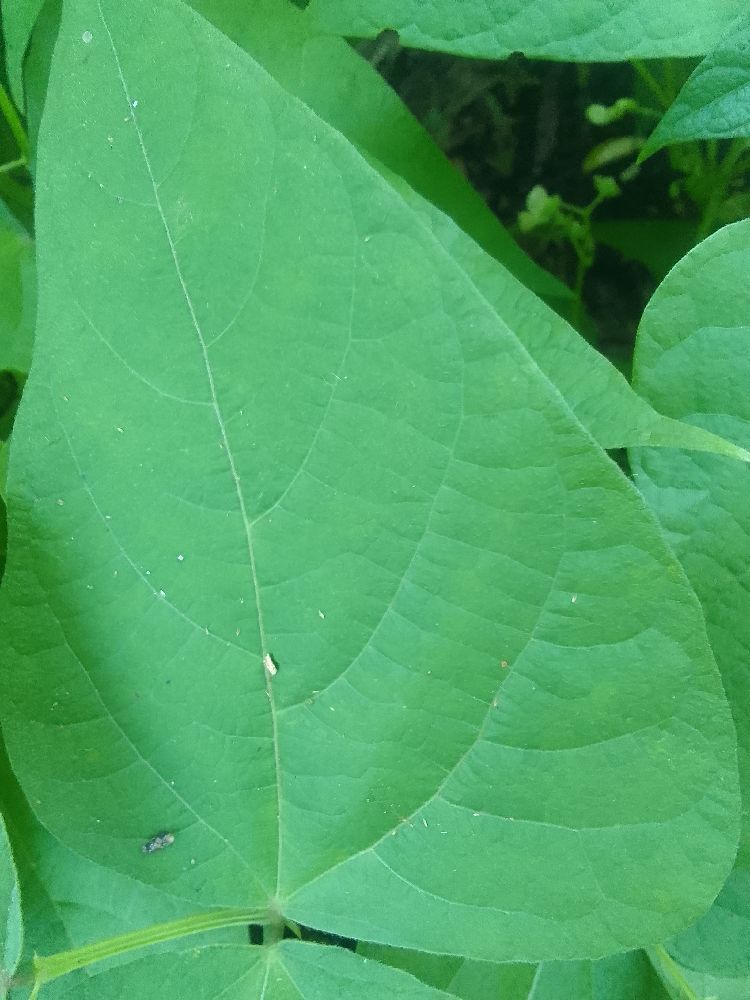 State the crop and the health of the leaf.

common bean, healthy
